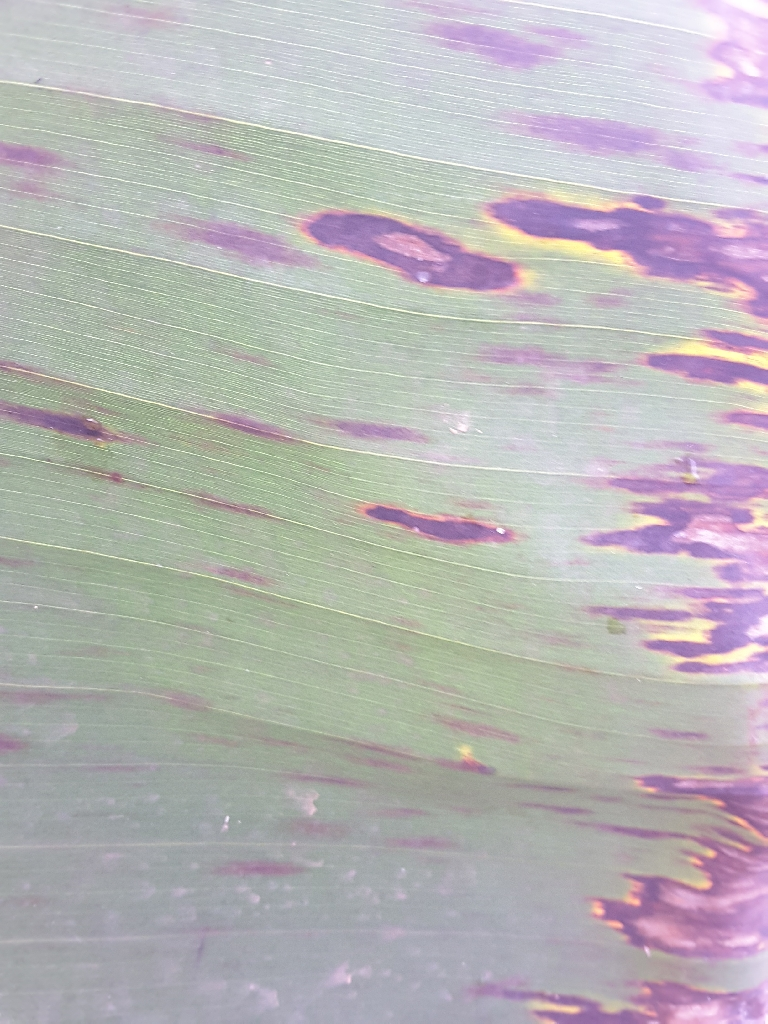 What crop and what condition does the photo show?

banana, black sigatoka
